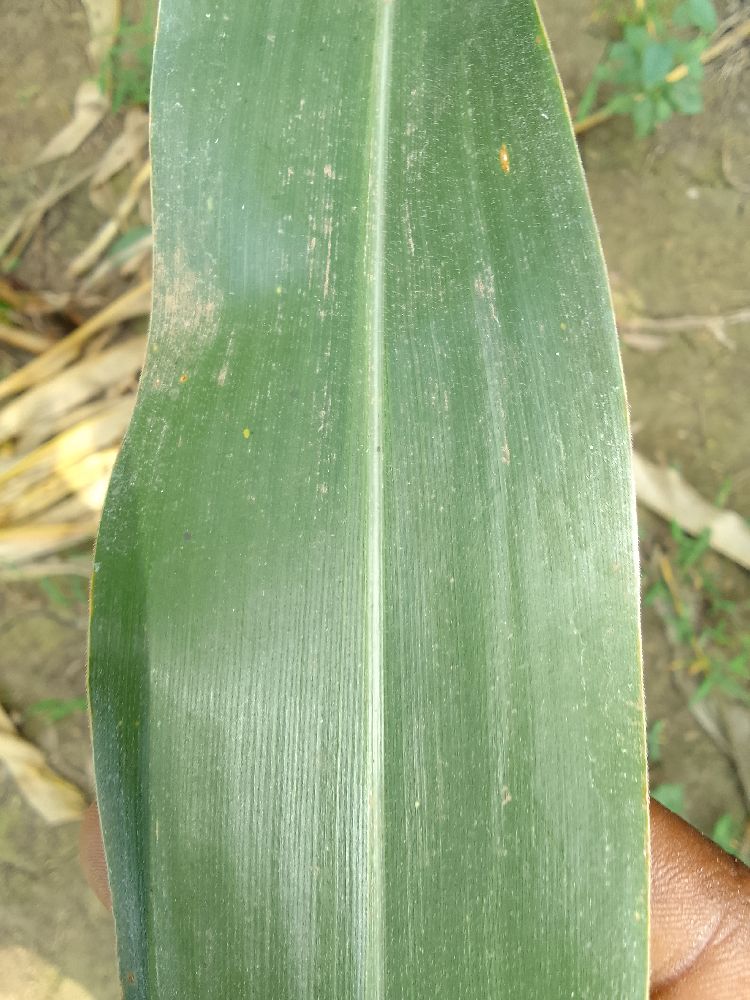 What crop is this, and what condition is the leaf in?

maize, healthy
